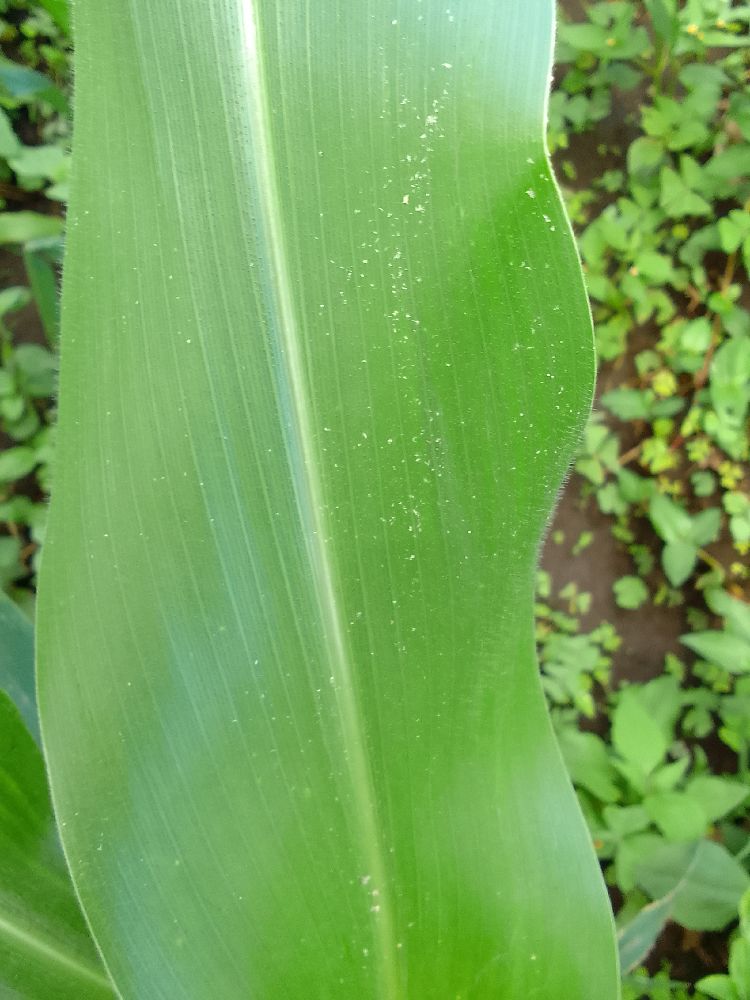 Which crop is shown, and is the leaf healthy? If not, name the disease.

maize, healthy
